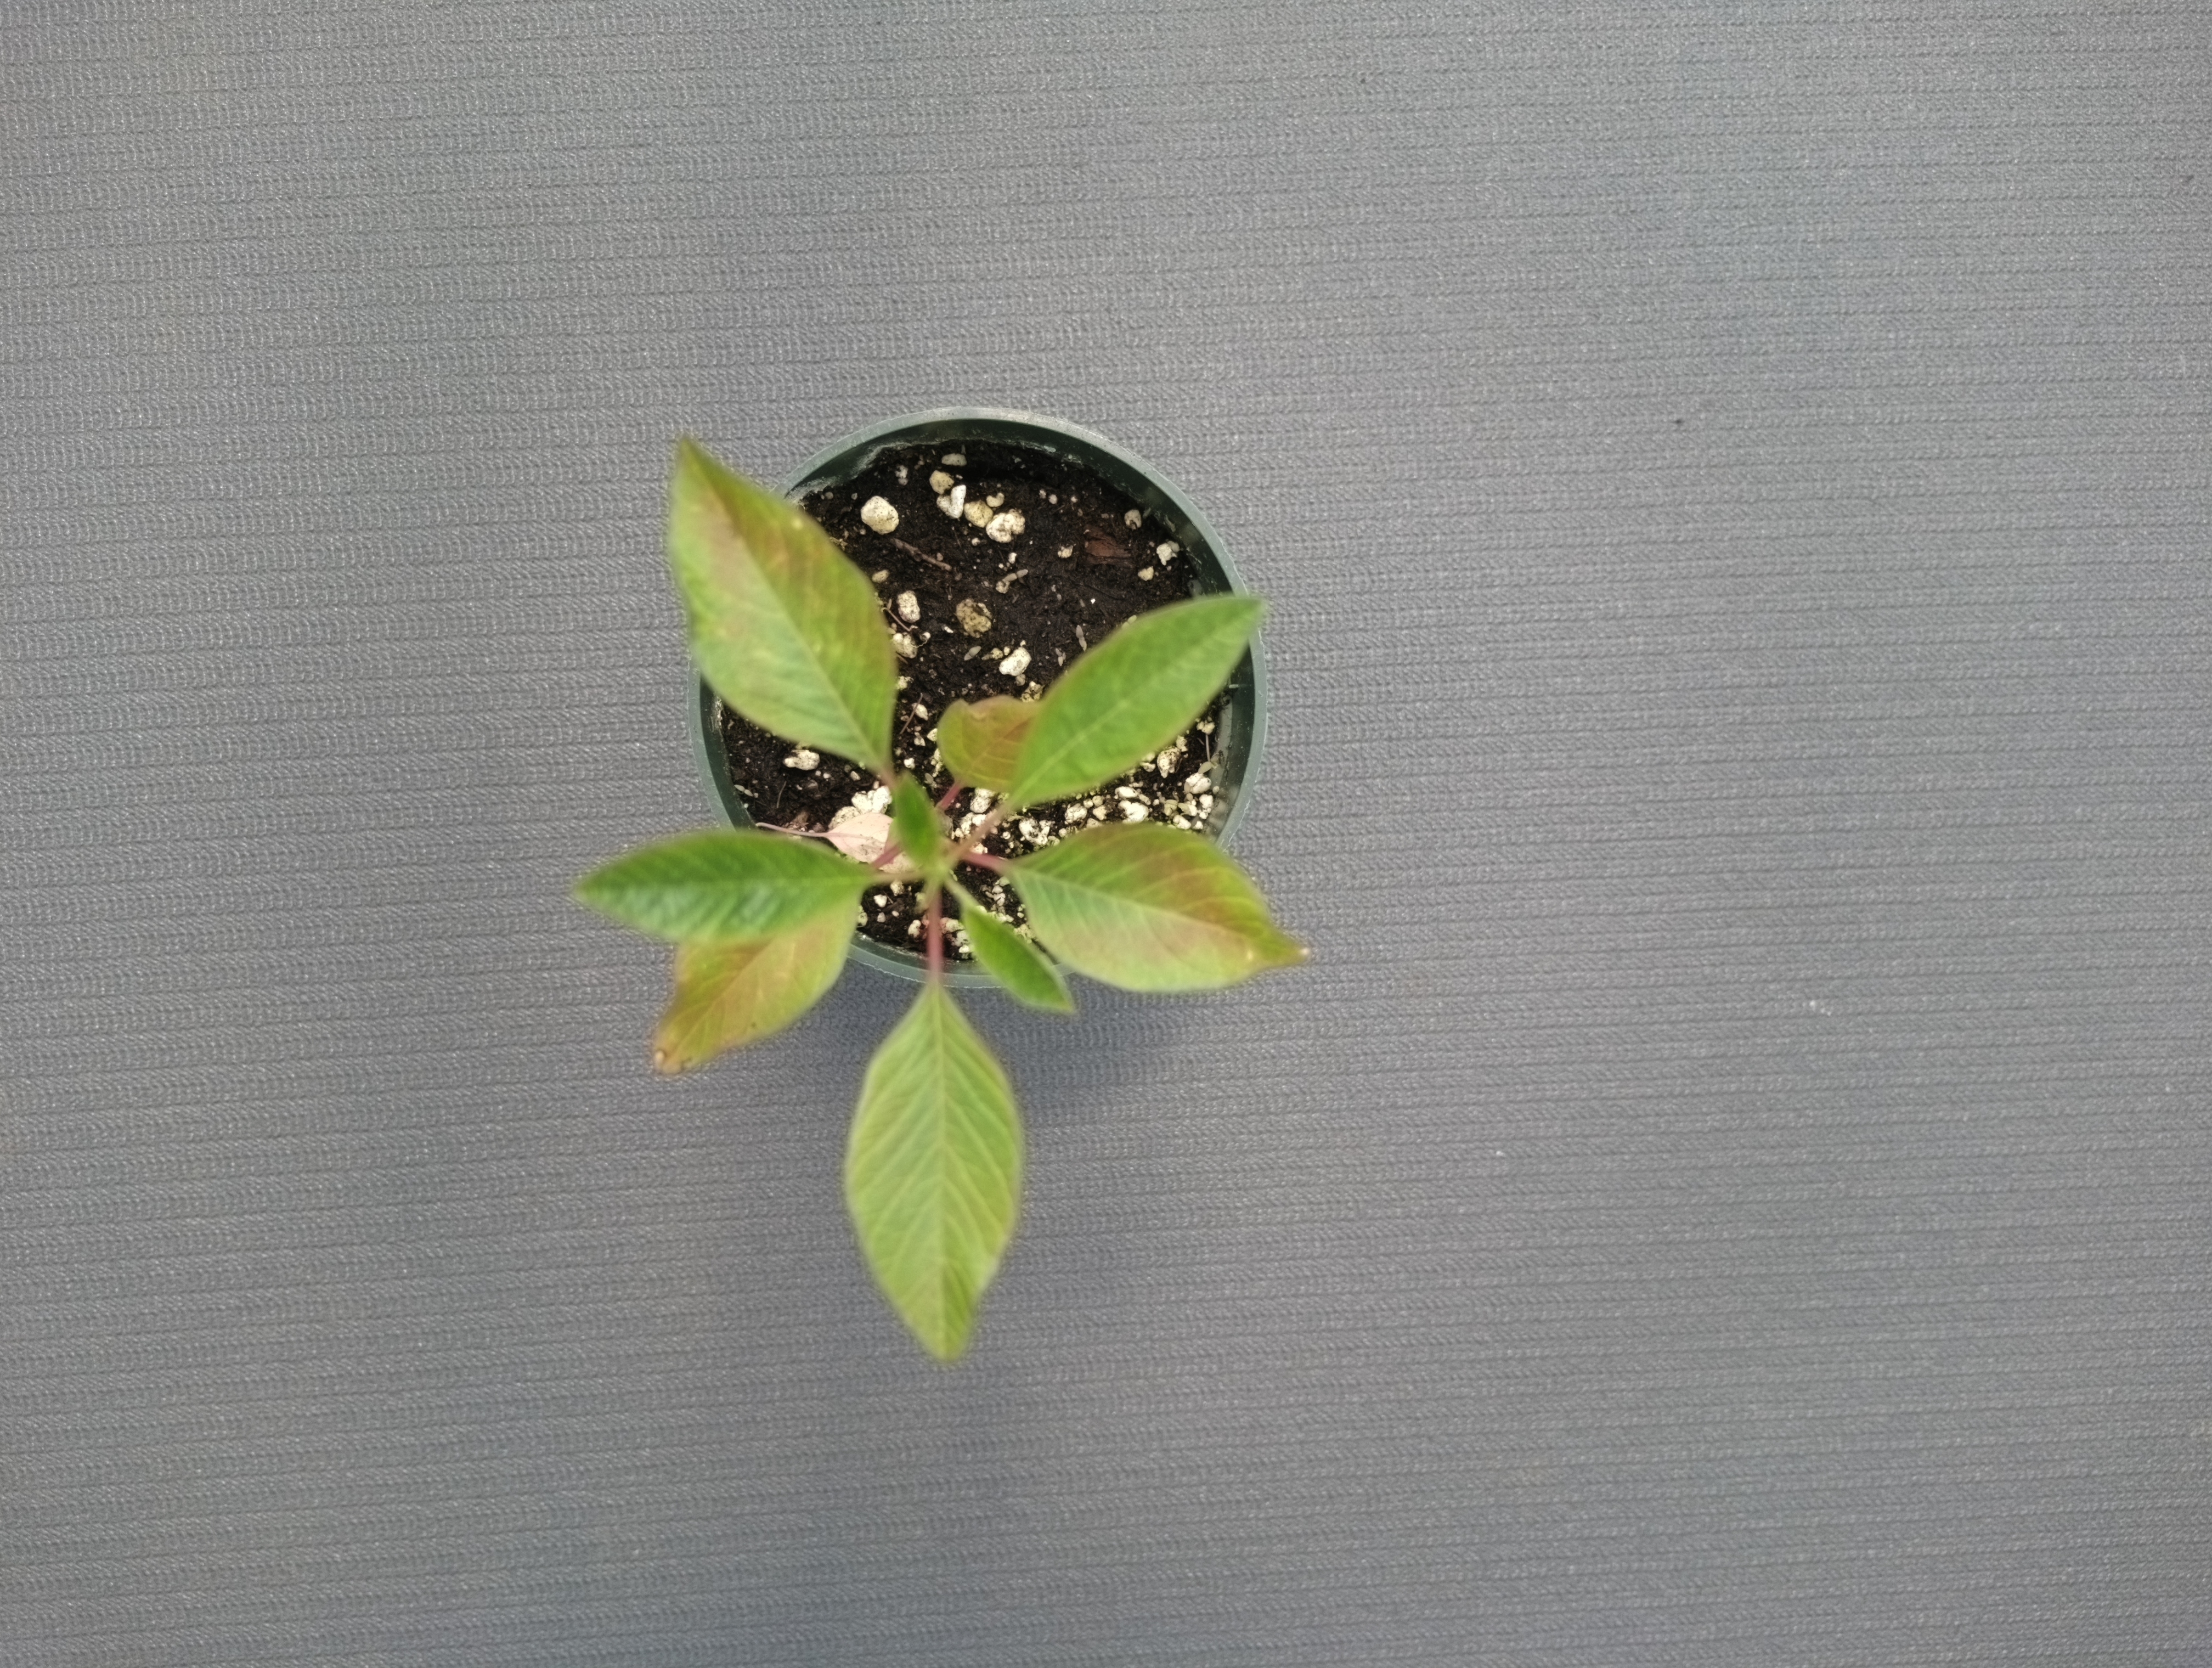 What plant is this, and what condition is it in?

waterhemp, healthy untreated
